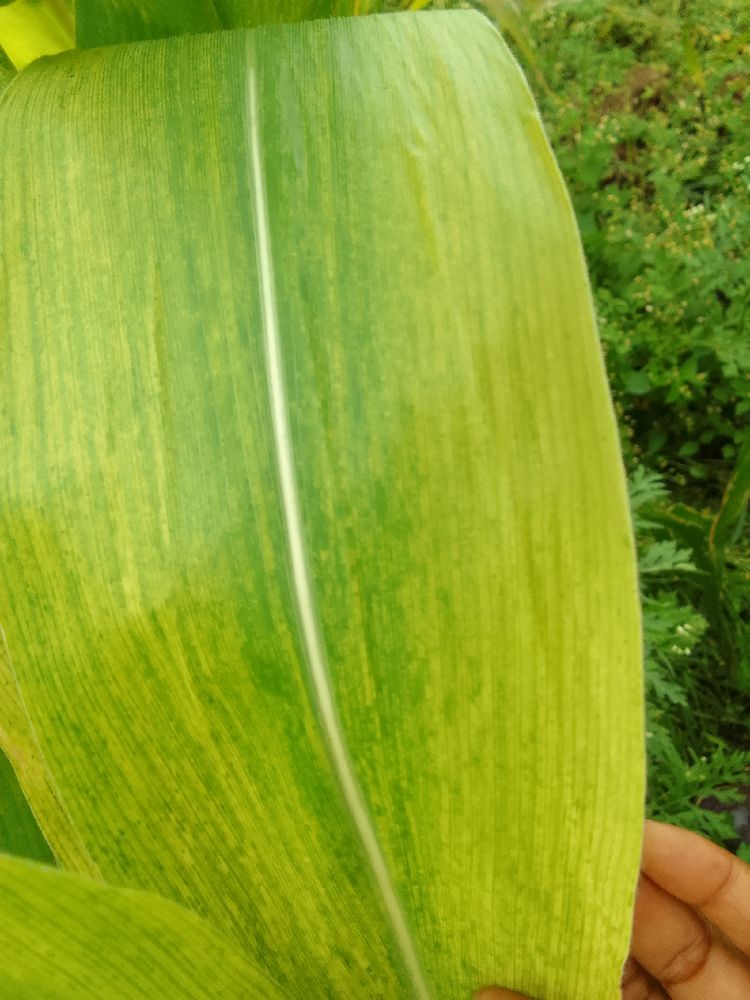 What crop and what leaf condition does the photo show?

maize, maize lethal necrosis
